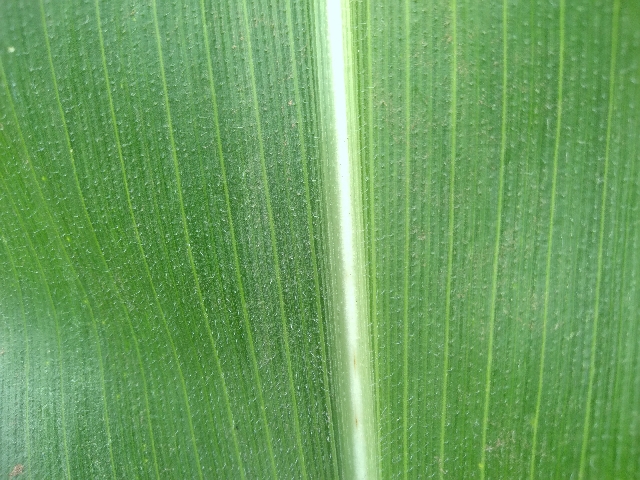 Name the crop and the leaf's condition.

maize, healthy
